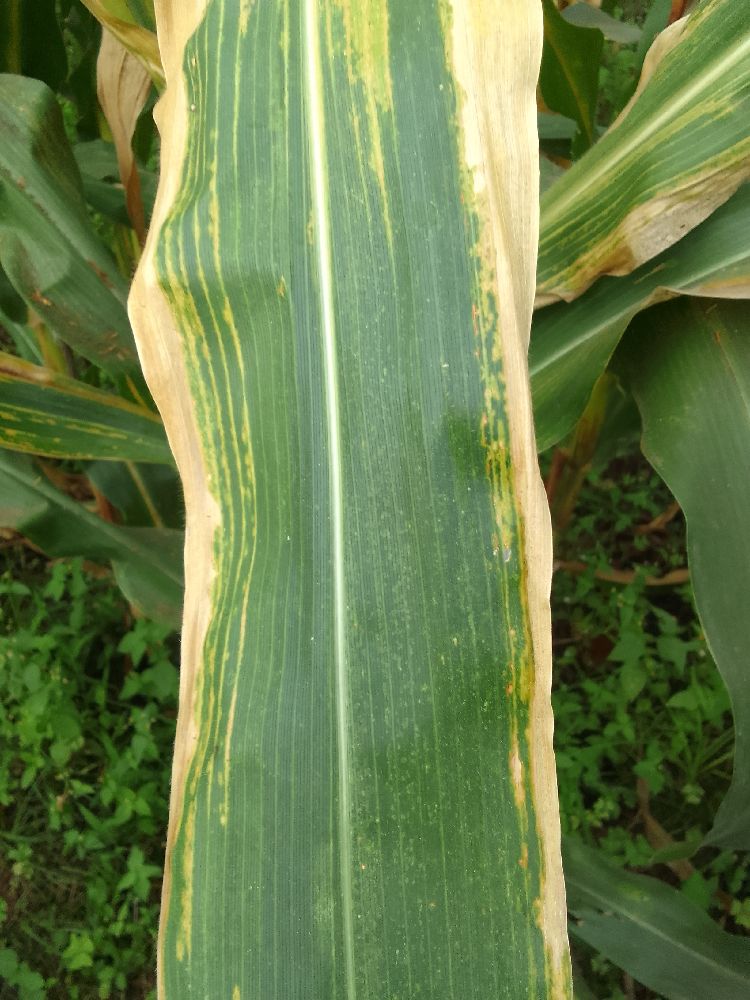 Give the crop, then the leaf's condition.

maize, maize lethal necrosis
